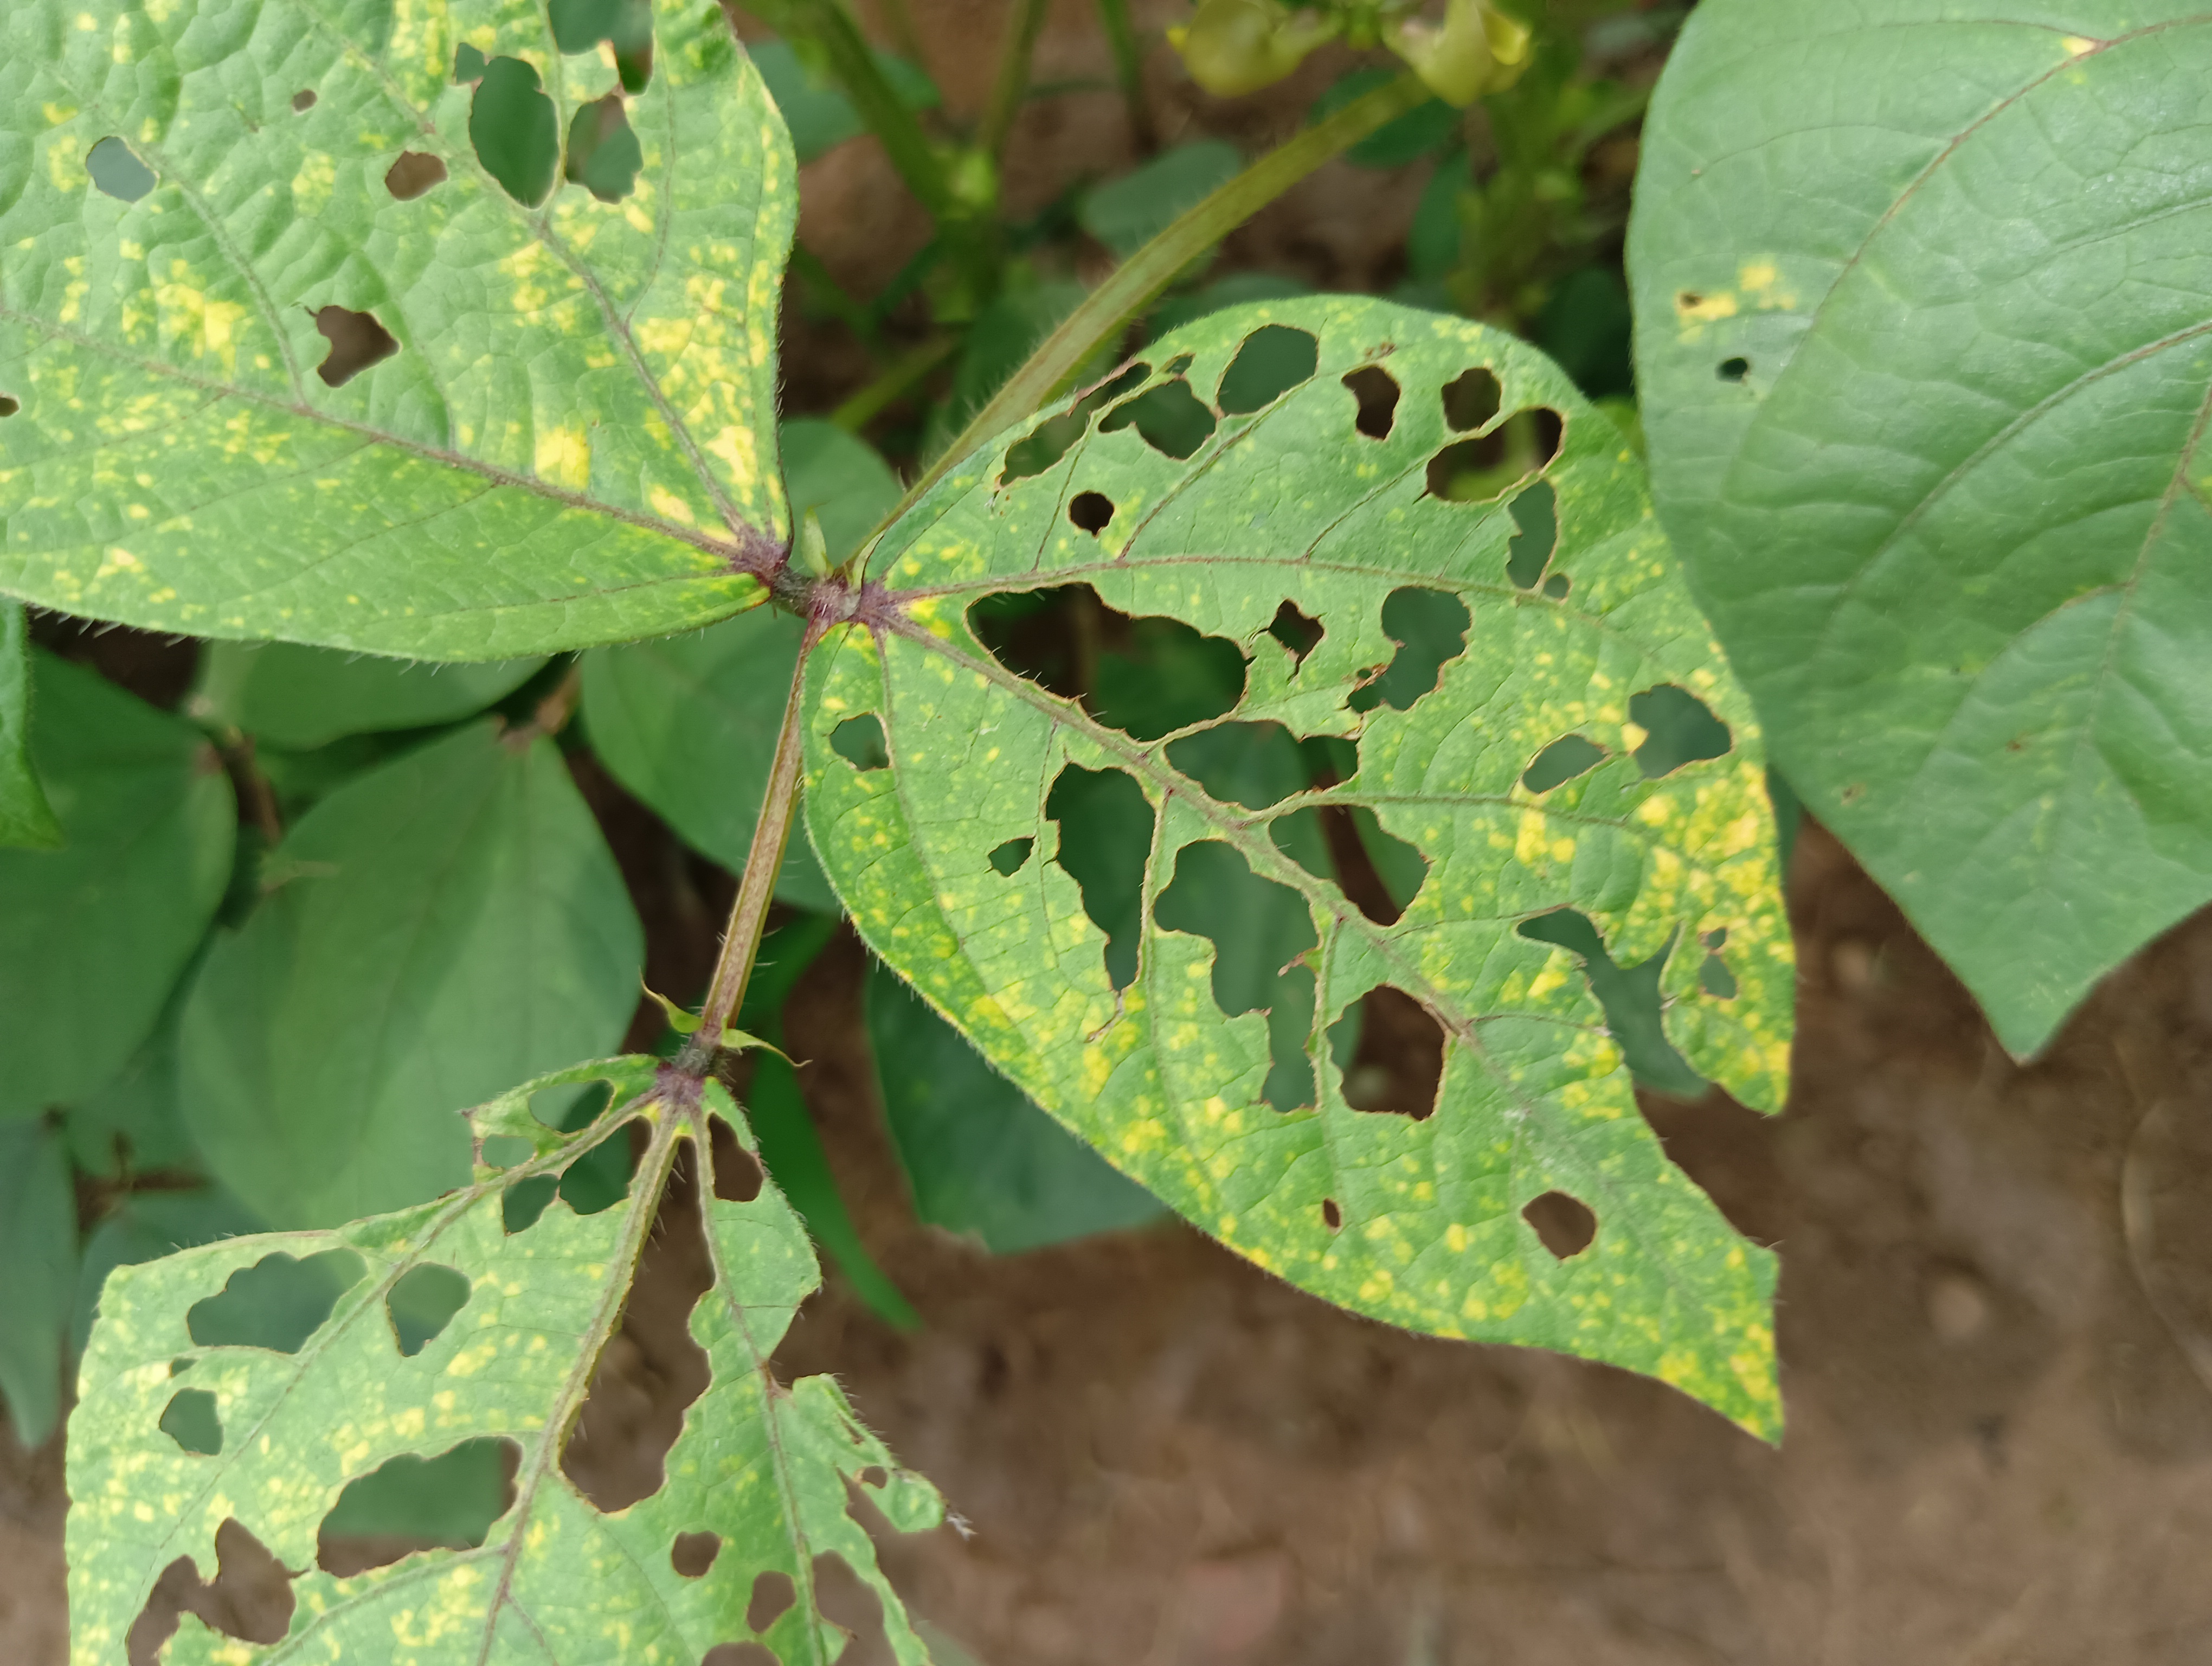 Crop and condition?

mungbean, yellow mosaic
